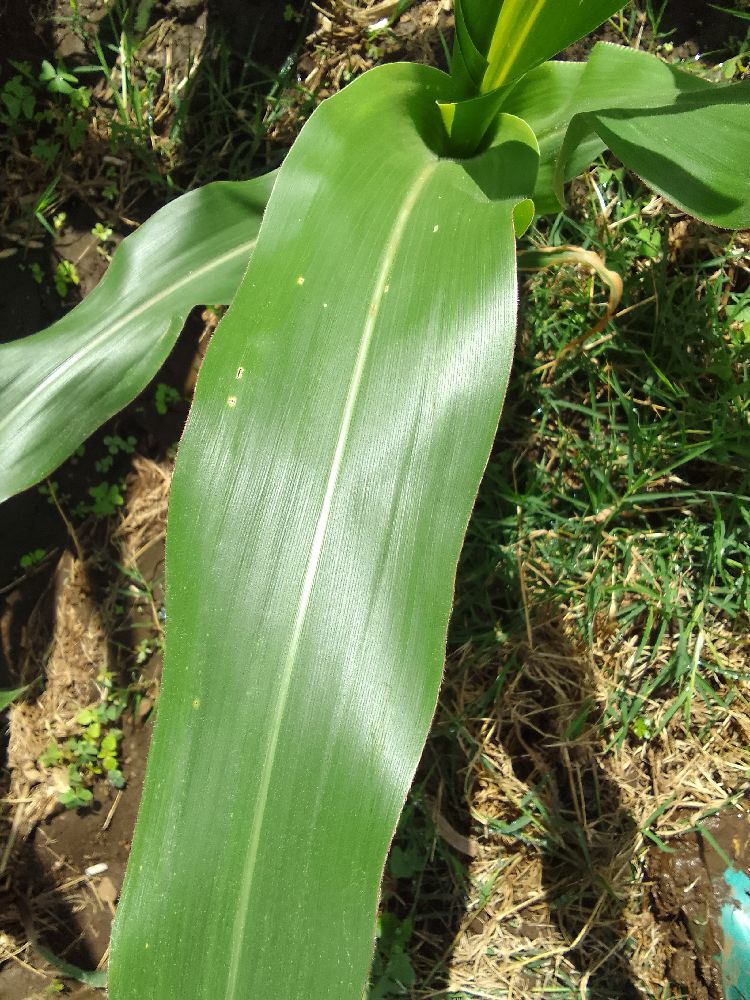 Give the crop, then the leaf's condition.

maize, healthy
